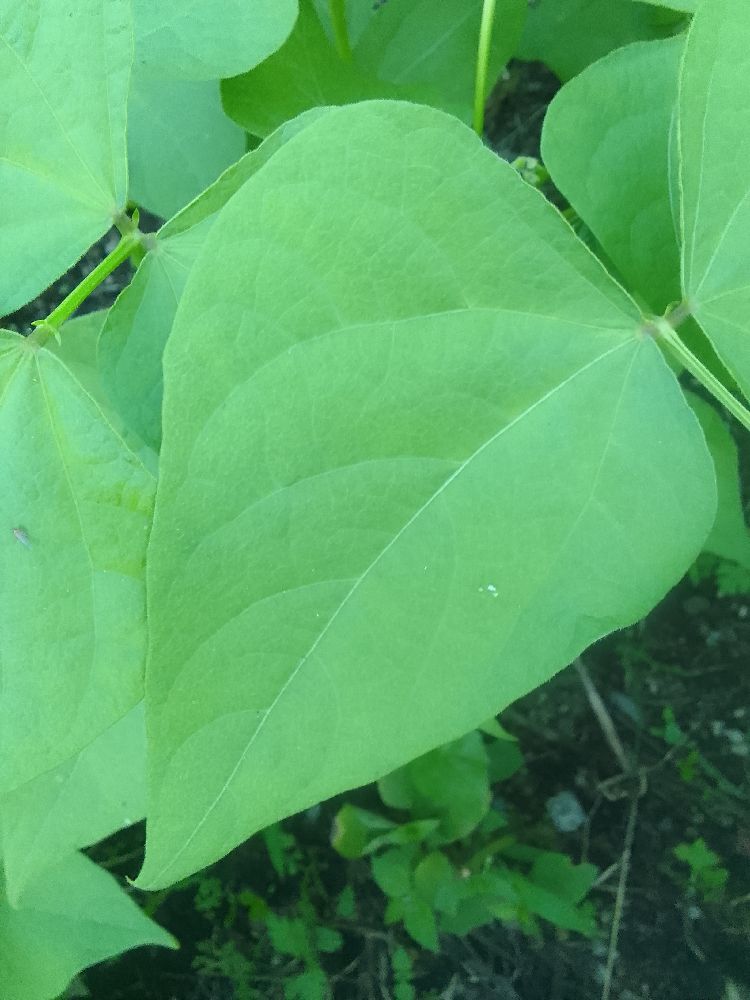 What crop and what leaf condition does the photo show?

common bean, healthy
